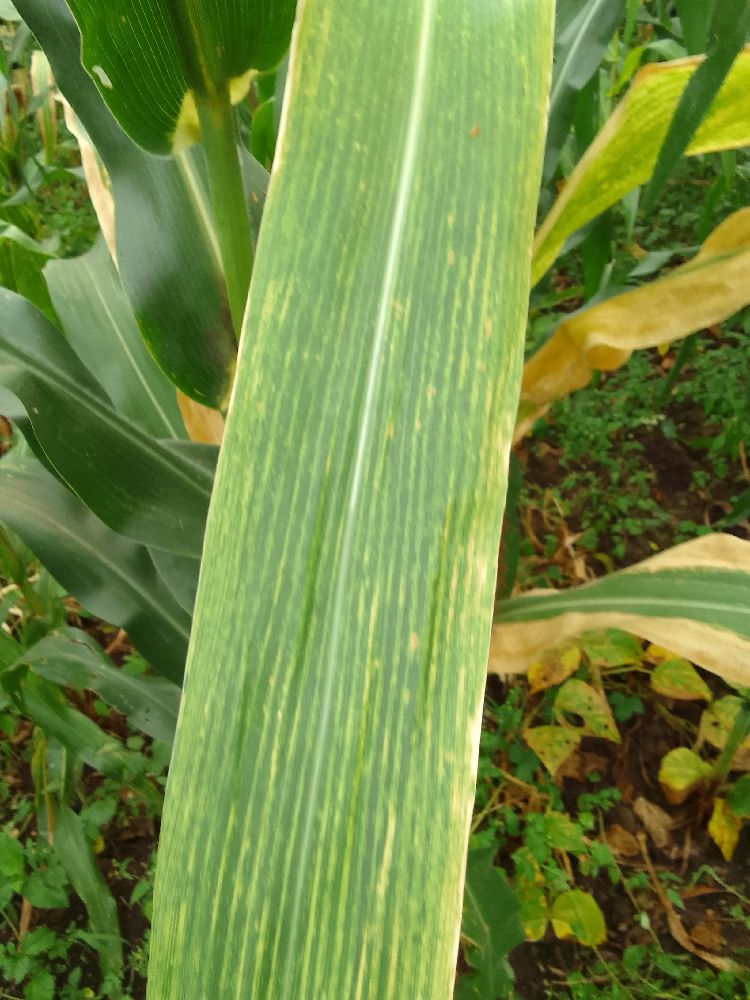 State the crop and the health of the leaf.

maize, maize lethal necrosis
